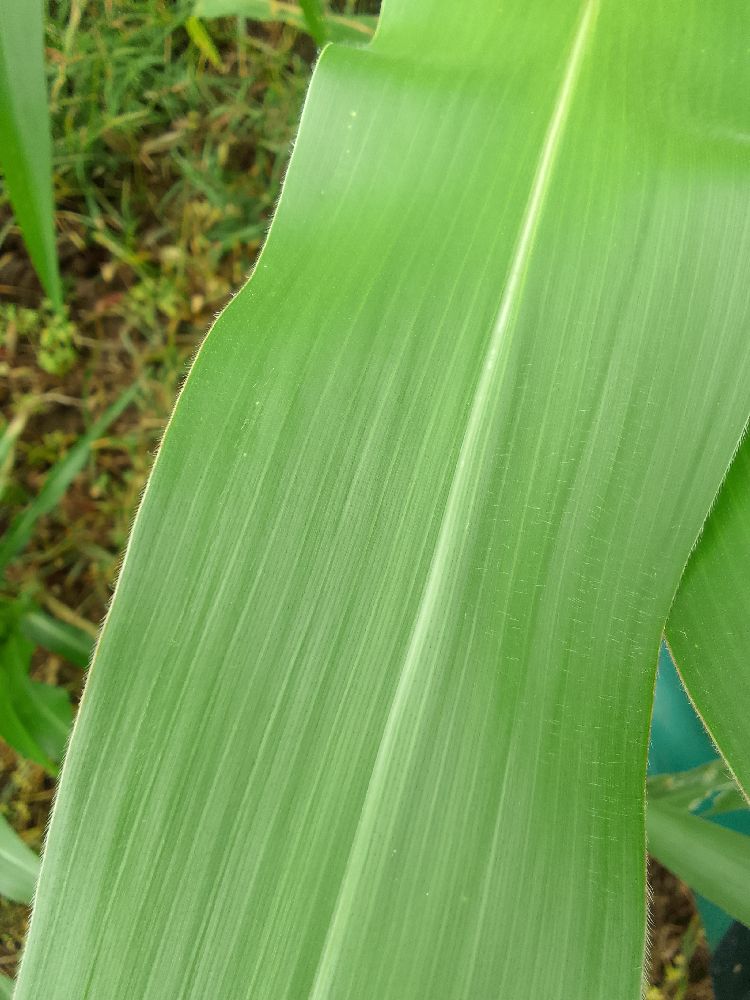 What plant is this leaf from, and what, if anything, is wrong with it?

maize, healthy
